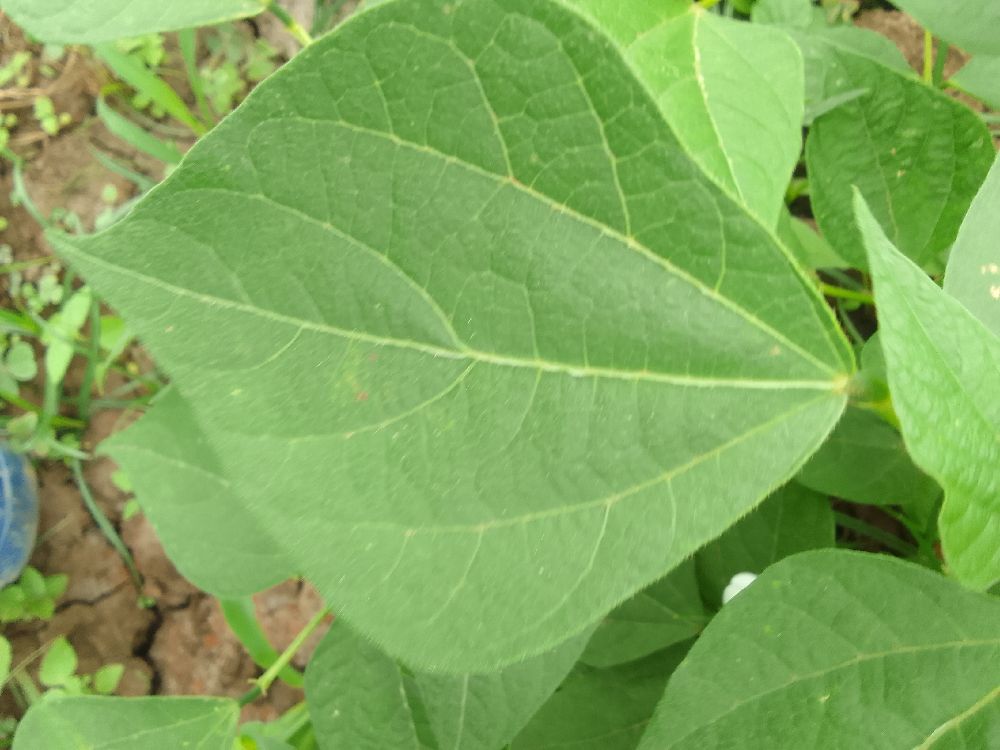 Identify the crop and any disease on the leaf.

common bean, healthy
